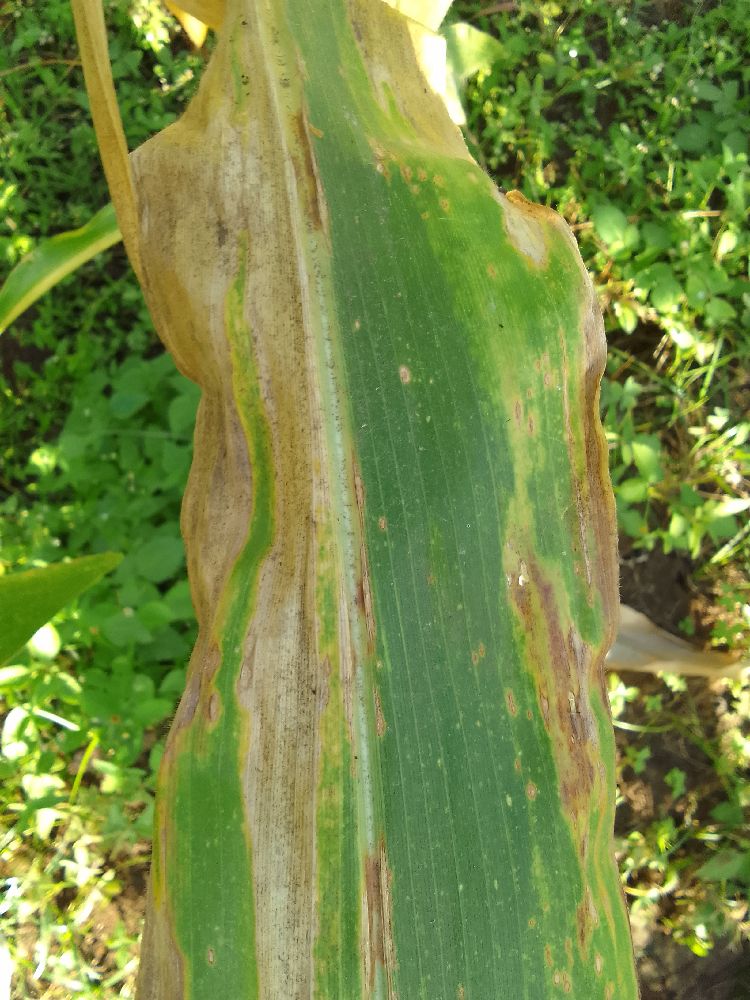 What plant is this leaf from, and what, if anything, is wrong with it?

maize, maize lethal necrosis
